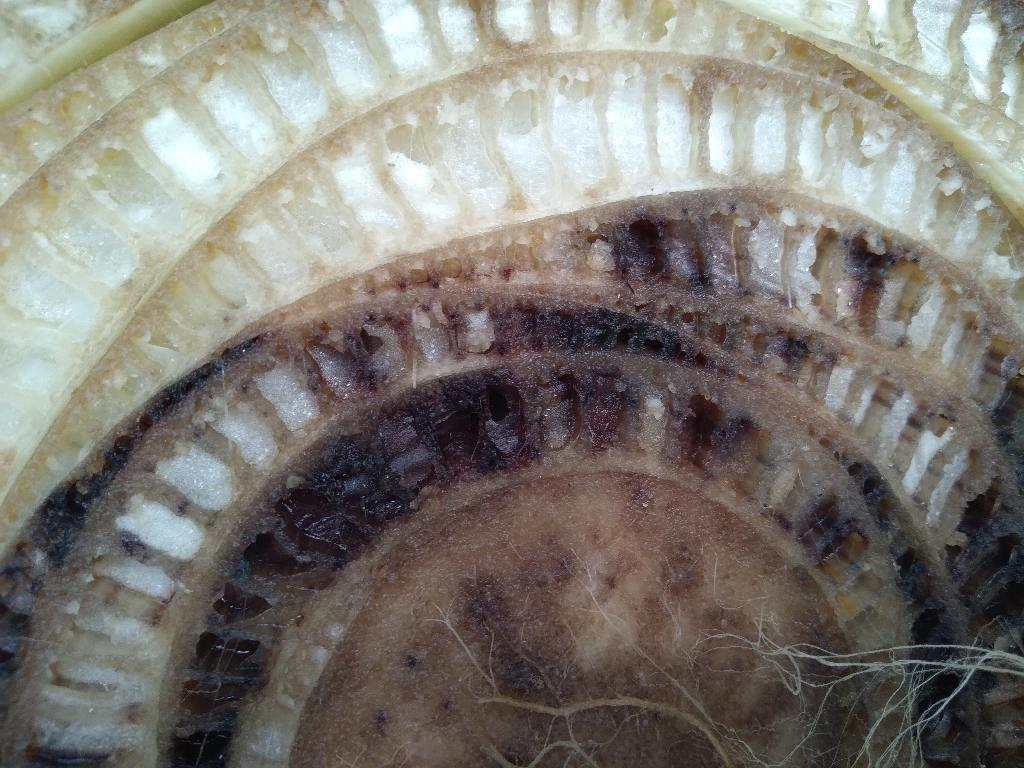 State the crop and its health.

banana, fusarium wilt race 1
